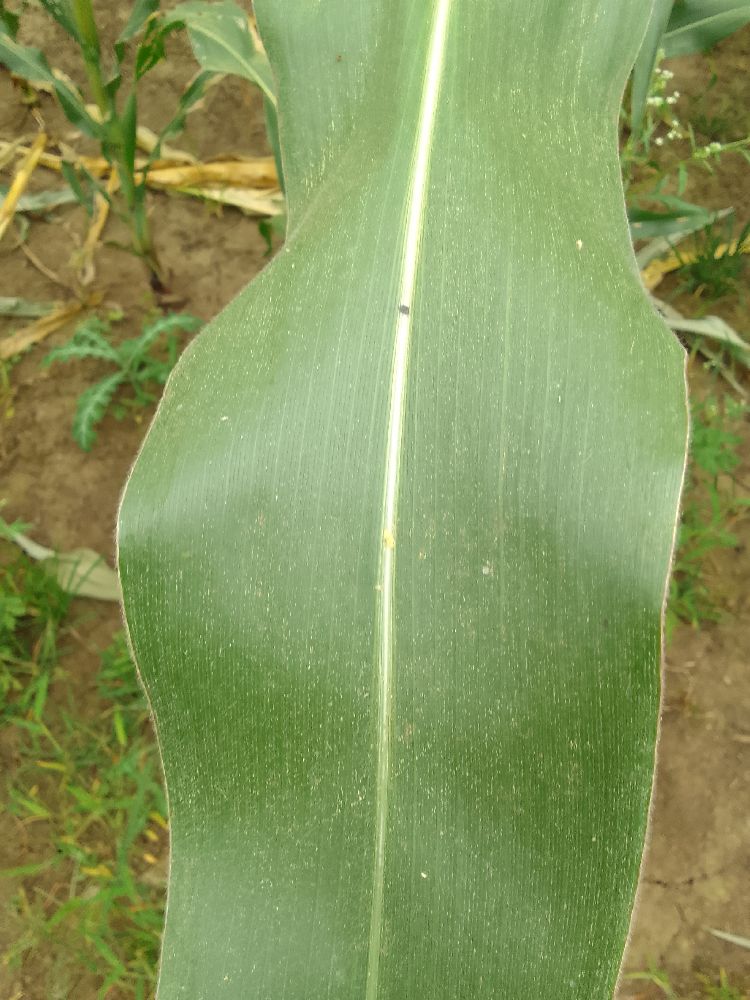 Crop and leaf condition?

maize, healthy
